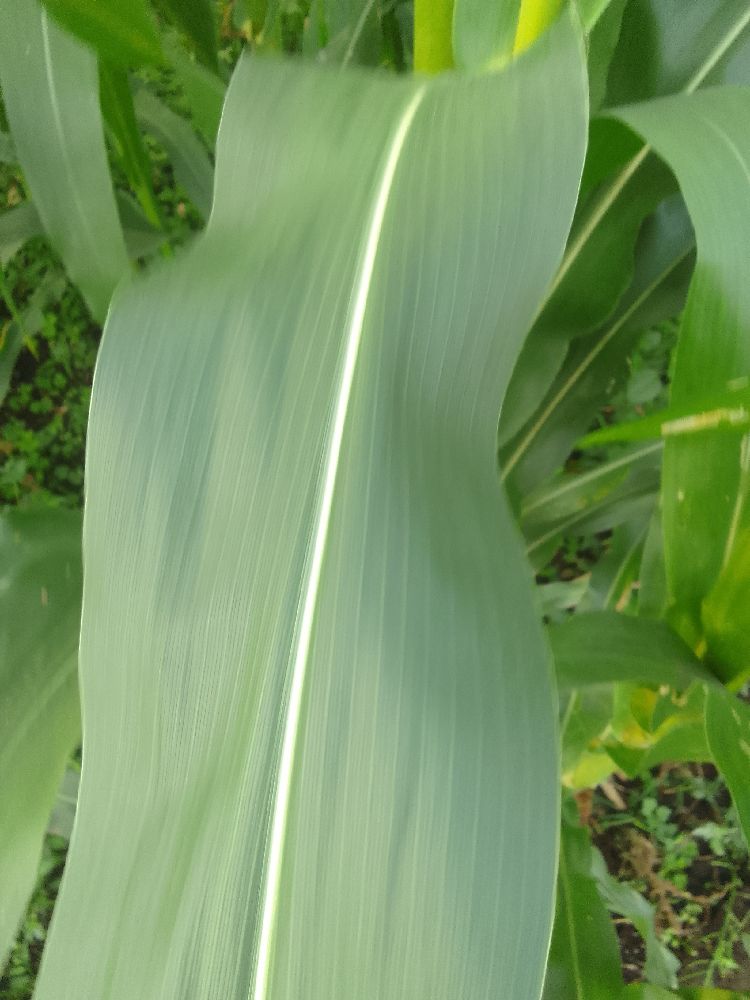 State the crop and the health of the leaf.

maize, healthy
